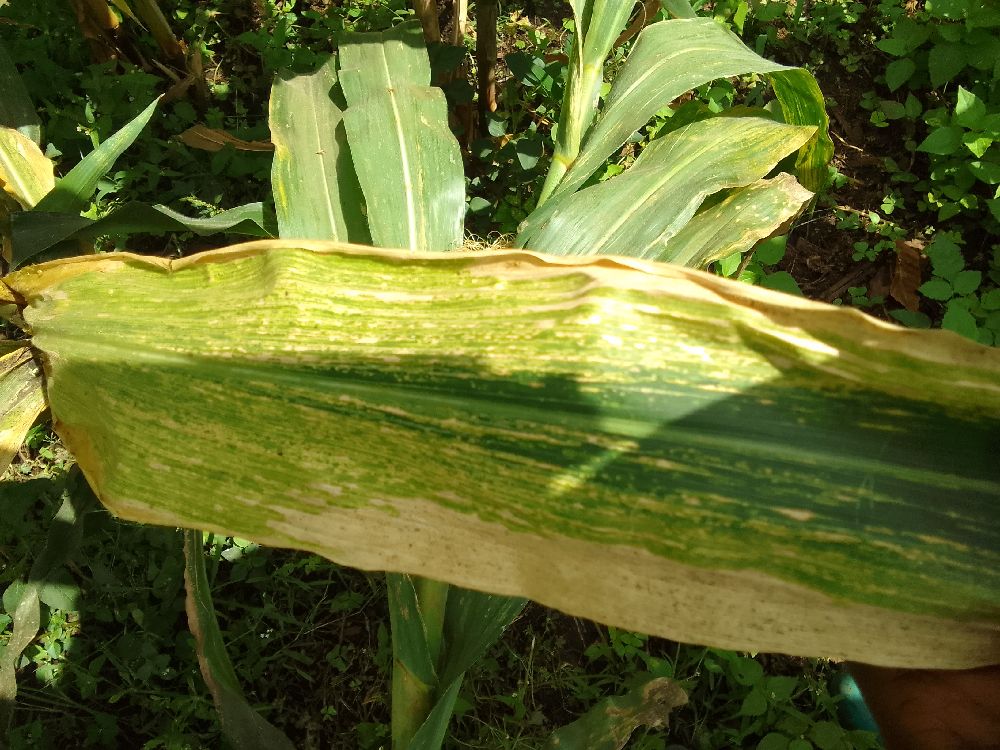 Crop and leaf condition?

maize, maize lethal necrosis
